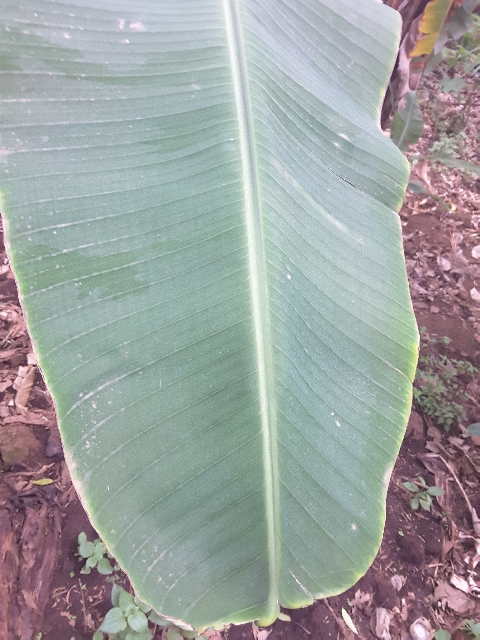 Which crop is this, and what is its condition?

banana, healthy
